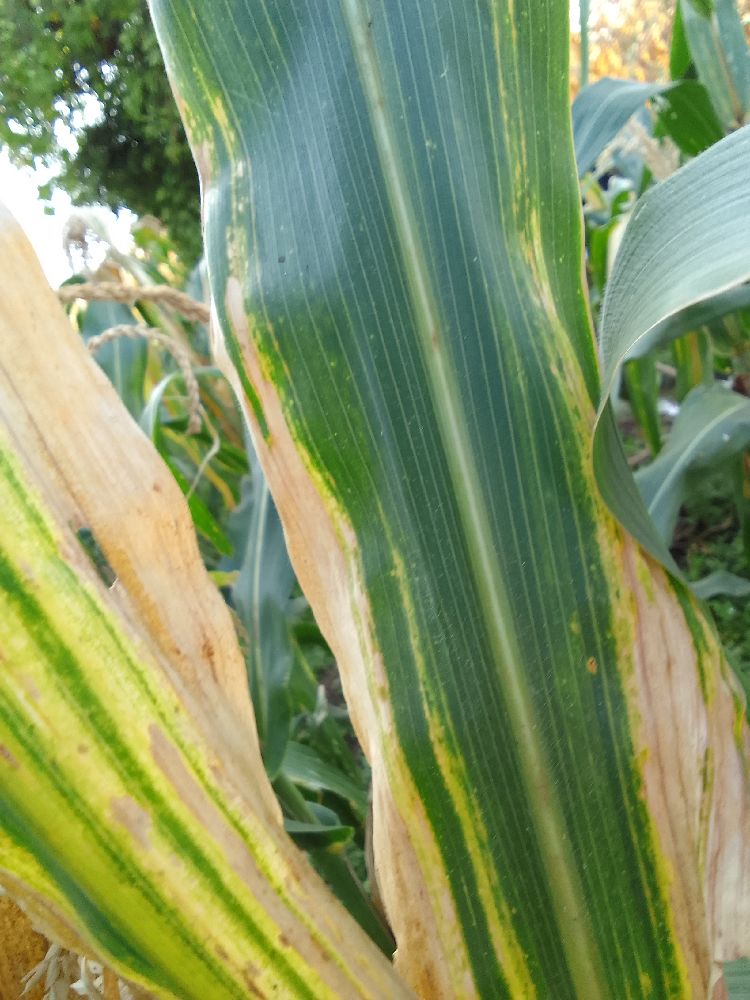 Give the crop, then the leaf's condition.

maize, maize lethal necrosis
